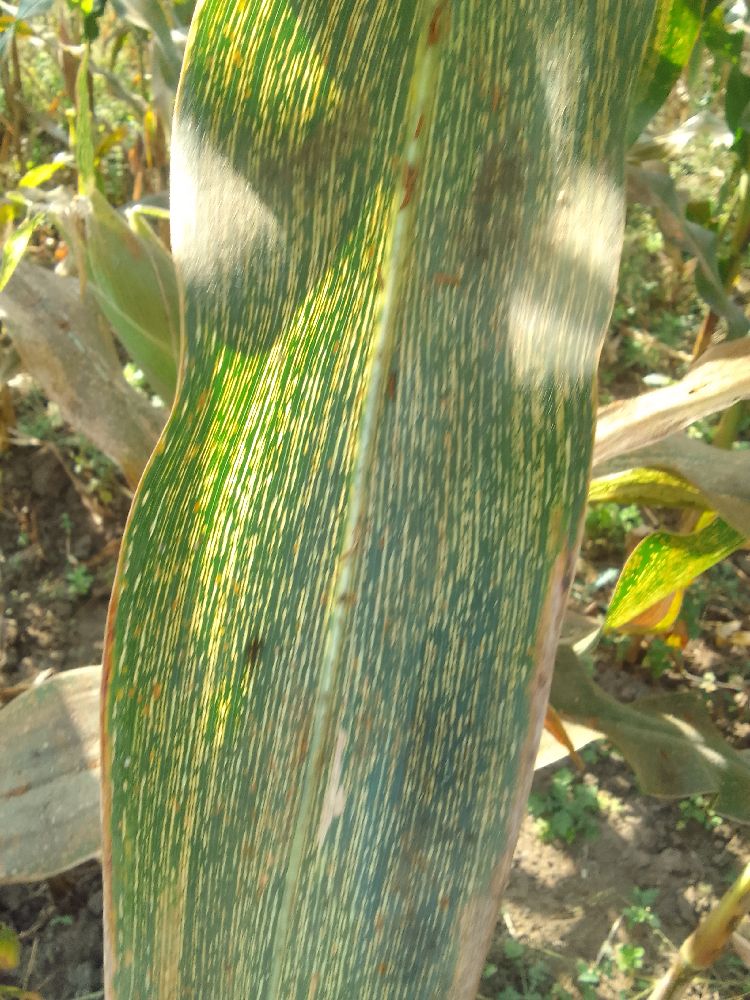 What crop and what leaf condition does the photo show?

maize, maize streak virus
